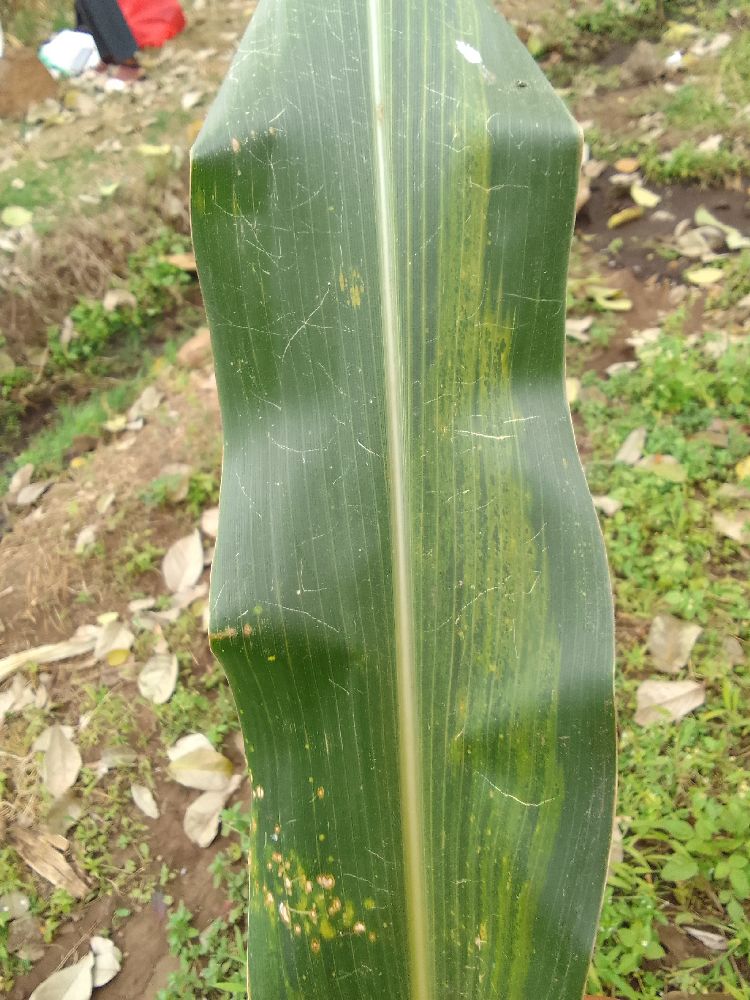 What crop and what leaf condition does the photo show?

maize, maize lethal necrosis
